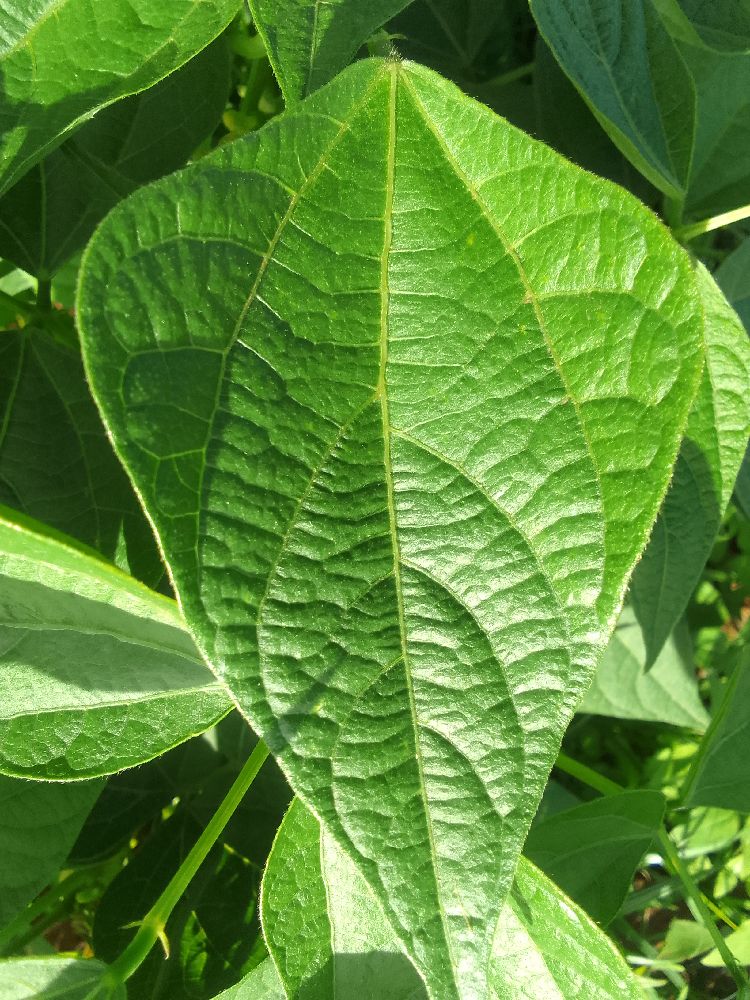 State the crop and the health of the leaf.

common bean, healthy
